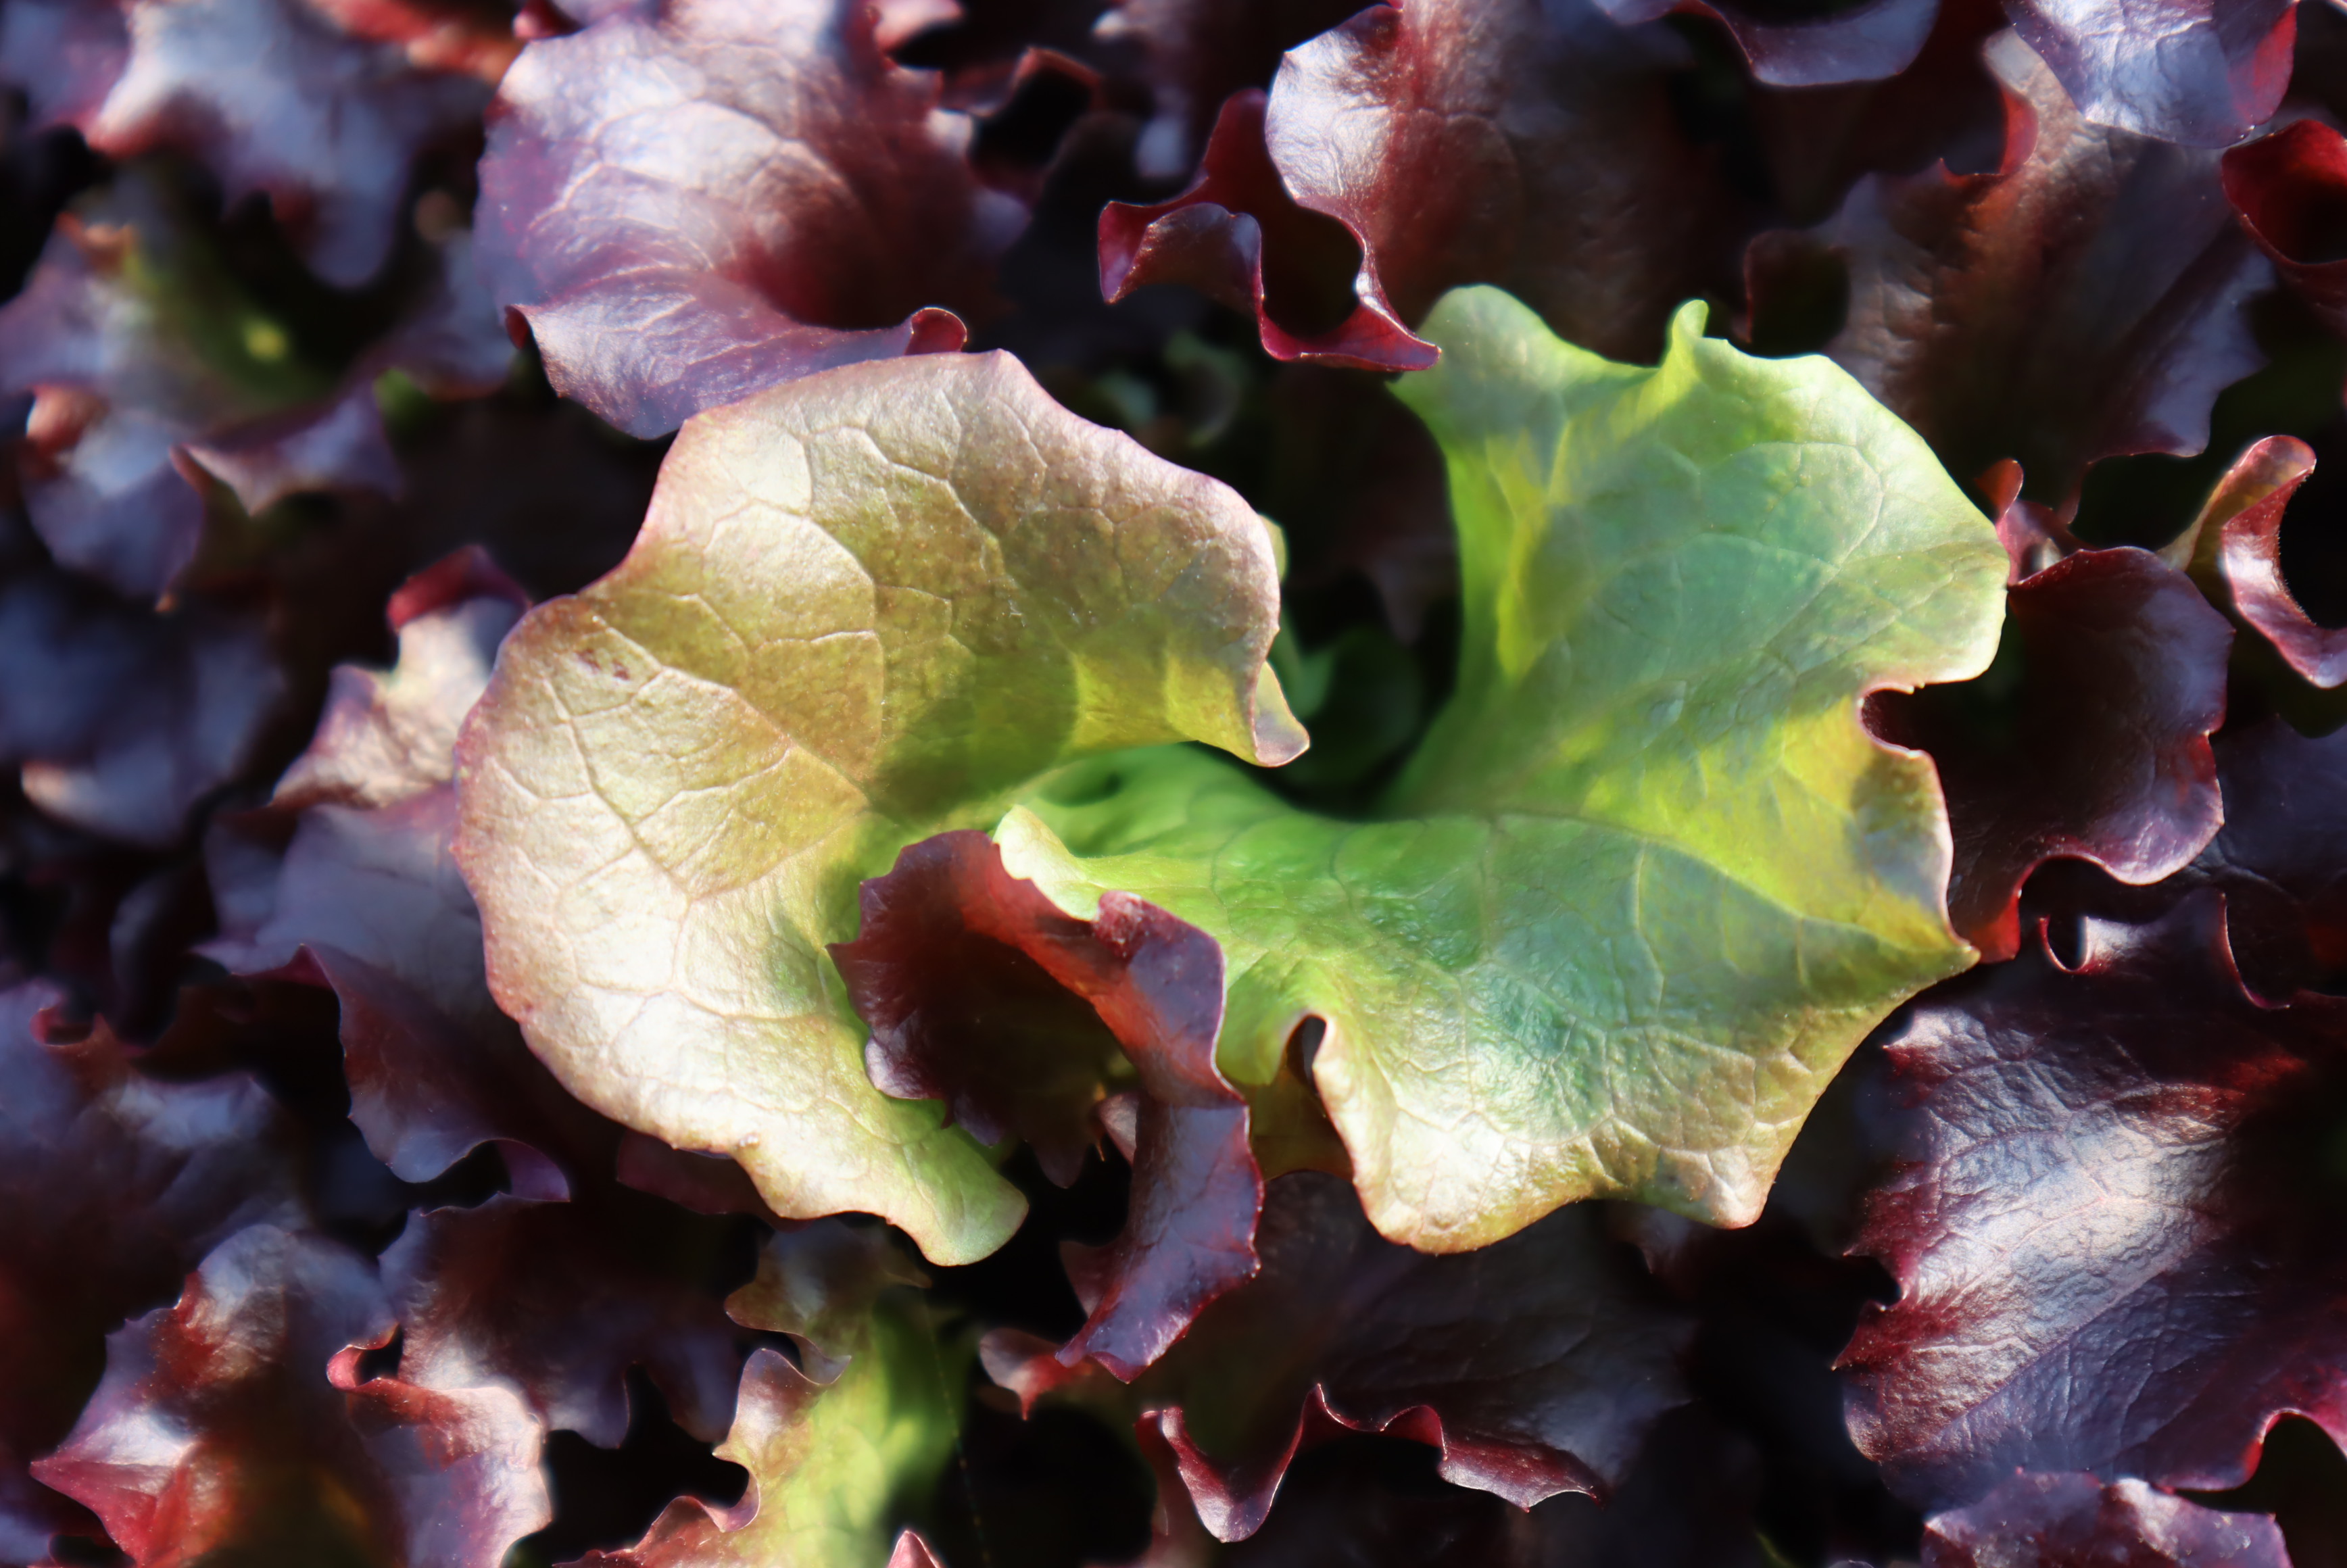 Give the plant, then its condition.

lettuce, healthy
